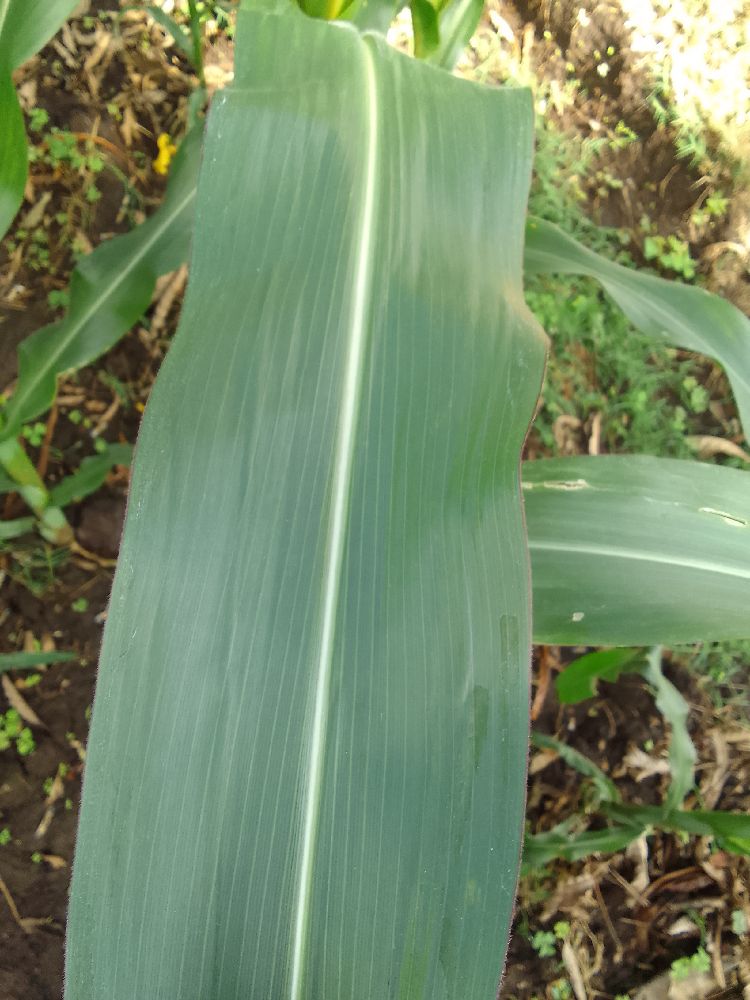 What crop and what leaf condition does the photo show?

maize, healthy
